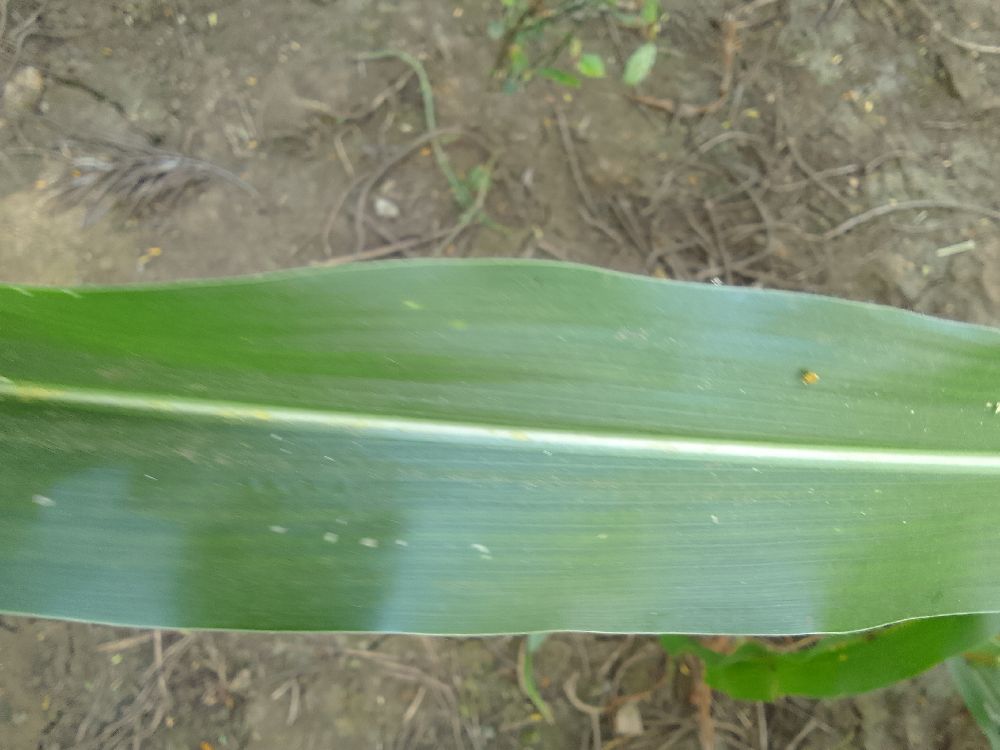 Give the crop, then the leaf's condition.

maize, healthy
